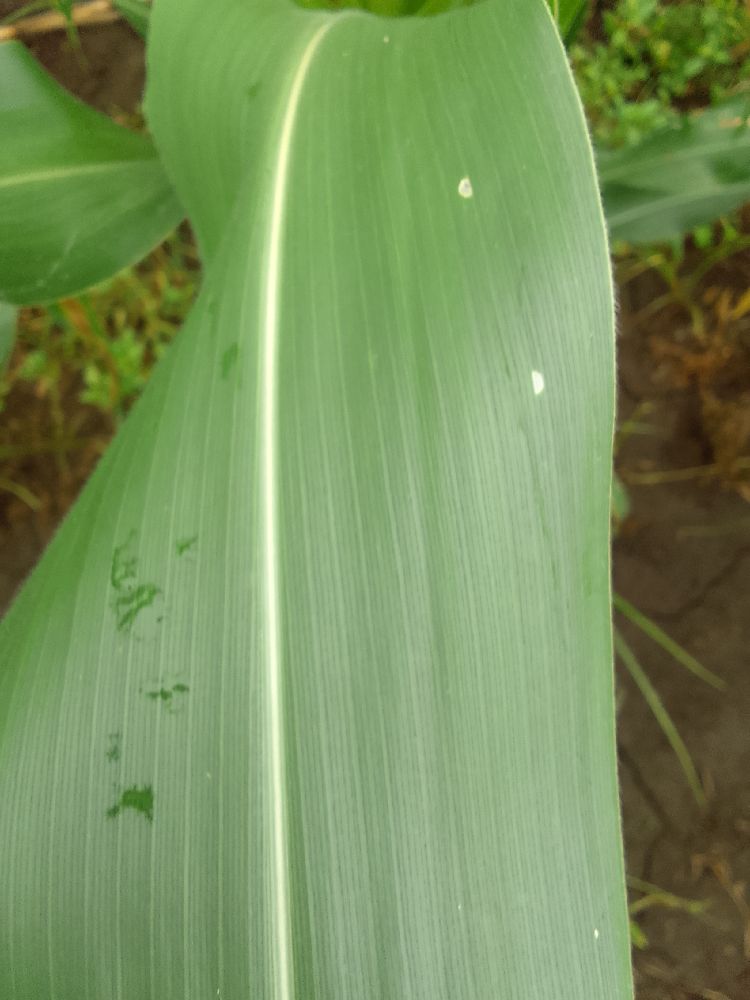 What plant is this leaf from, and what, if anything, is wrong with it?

maize, healthy
